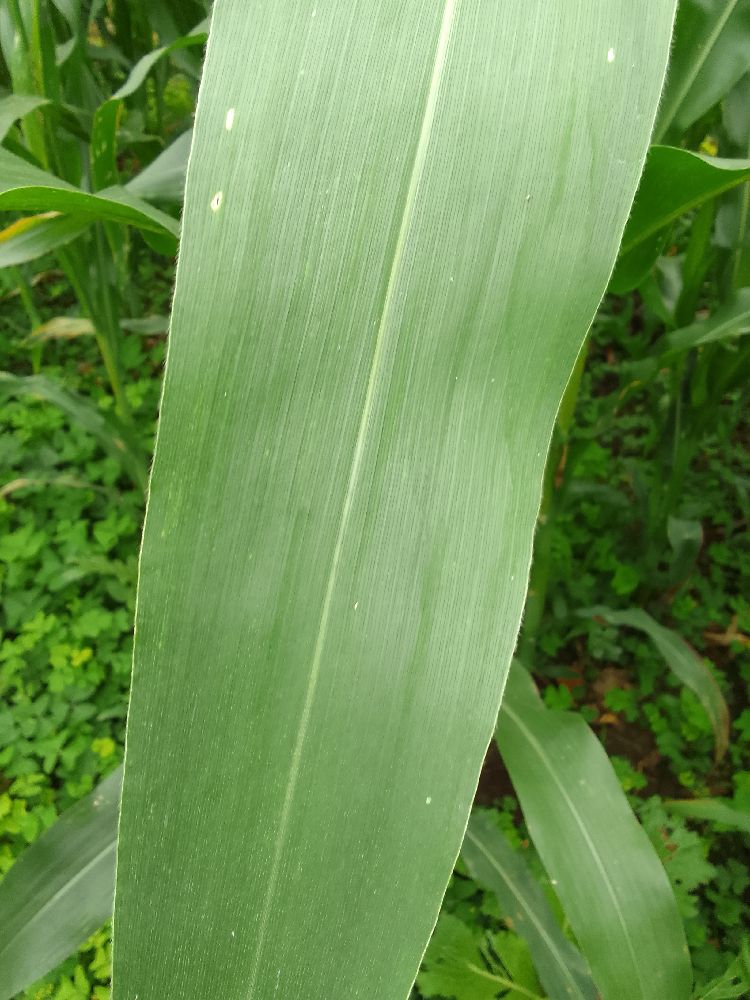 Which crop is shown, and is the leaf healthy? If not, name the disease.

maize, healthy
